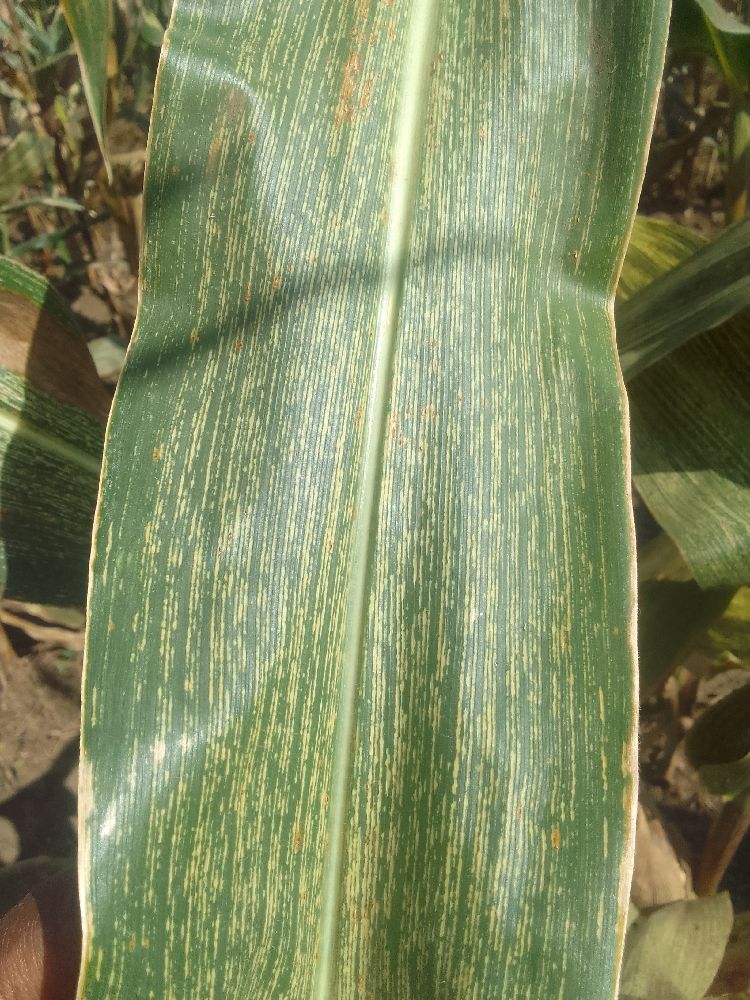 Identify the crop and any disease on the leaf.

maize, maize streak virus
